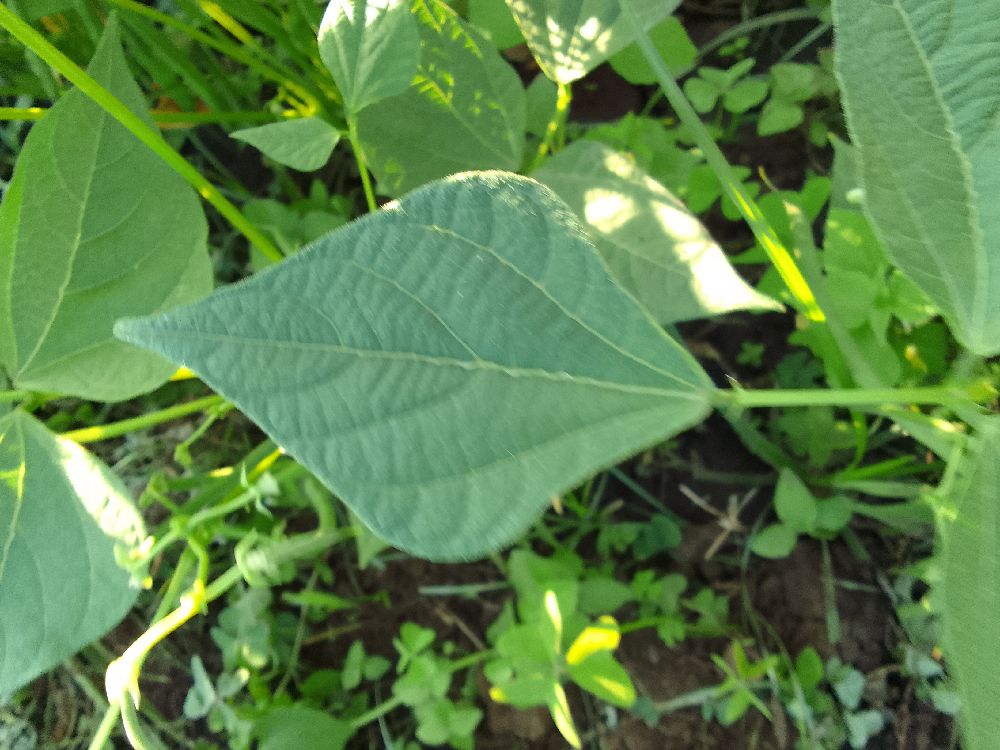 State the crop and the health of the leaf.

common bean, healthy
